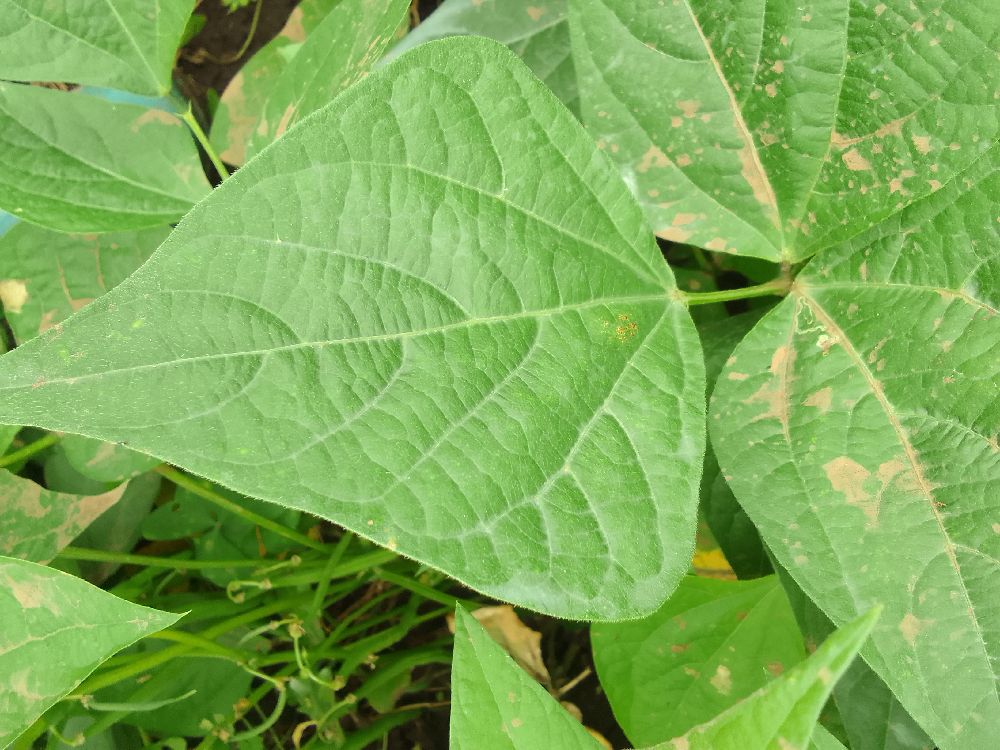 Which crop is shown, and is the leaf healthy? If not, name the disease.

common bean, healthy
